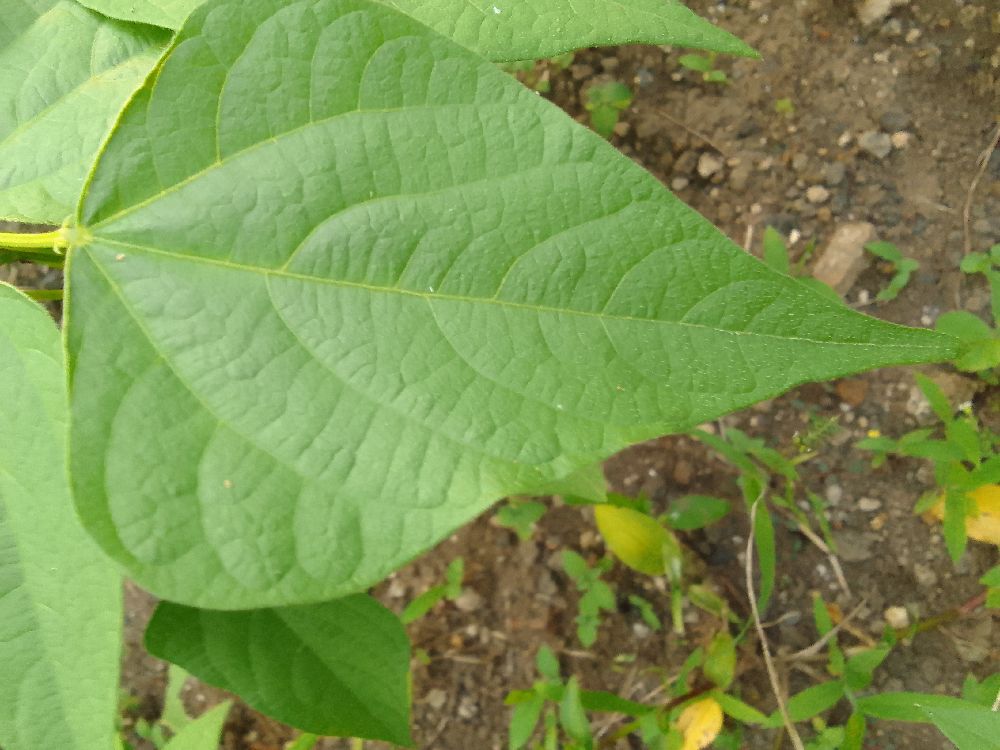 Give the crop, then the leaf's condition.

common bean, healthy
